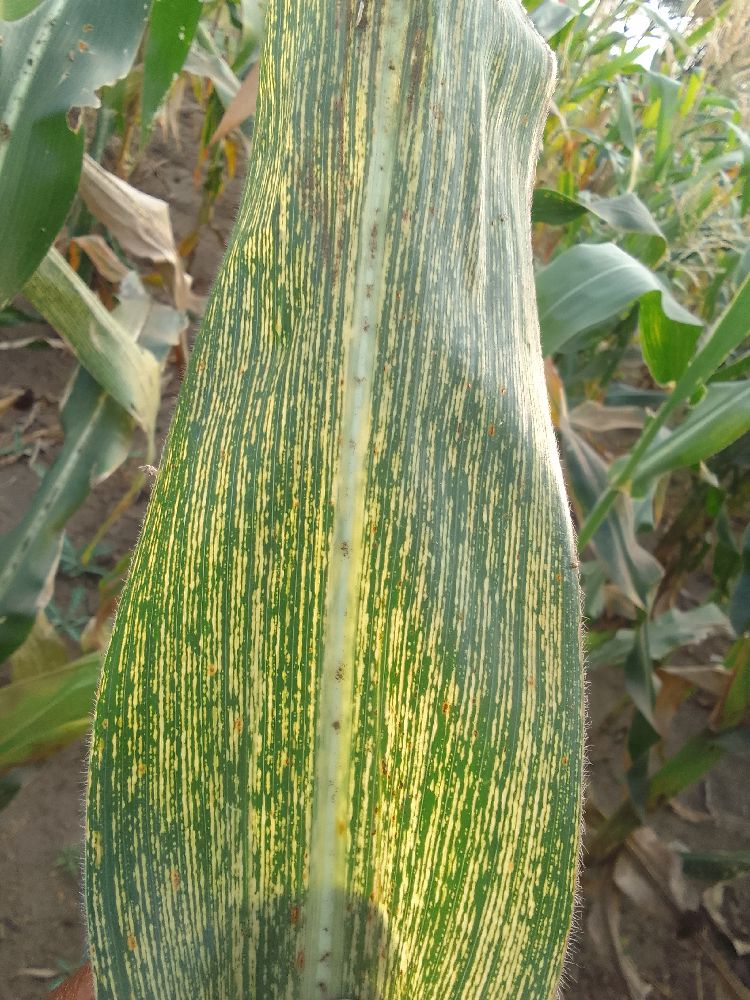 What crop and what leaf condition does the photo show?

maize, maize streak virus
